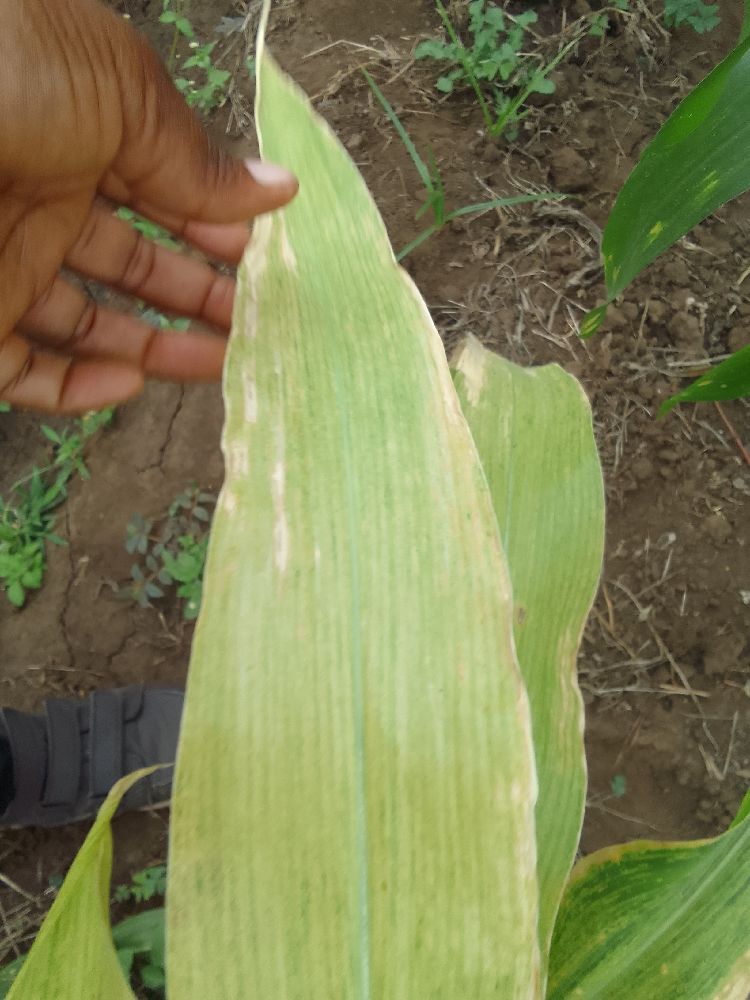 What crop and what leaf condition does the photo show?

maize, maize lethal necrosis
